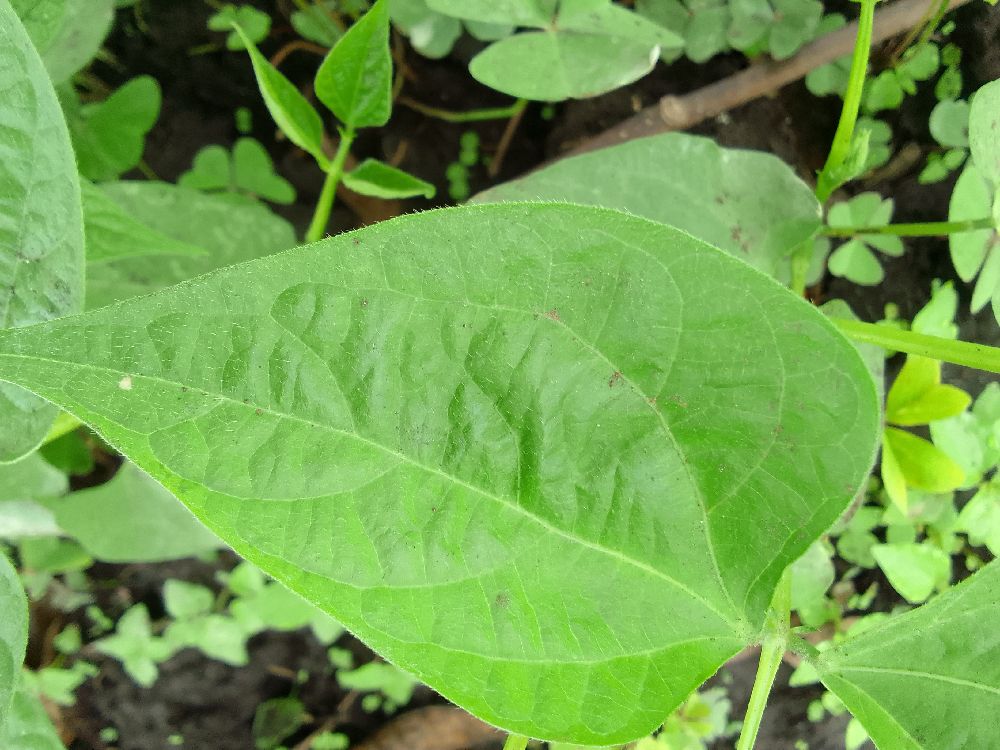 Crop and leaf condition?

common bean, healthy
